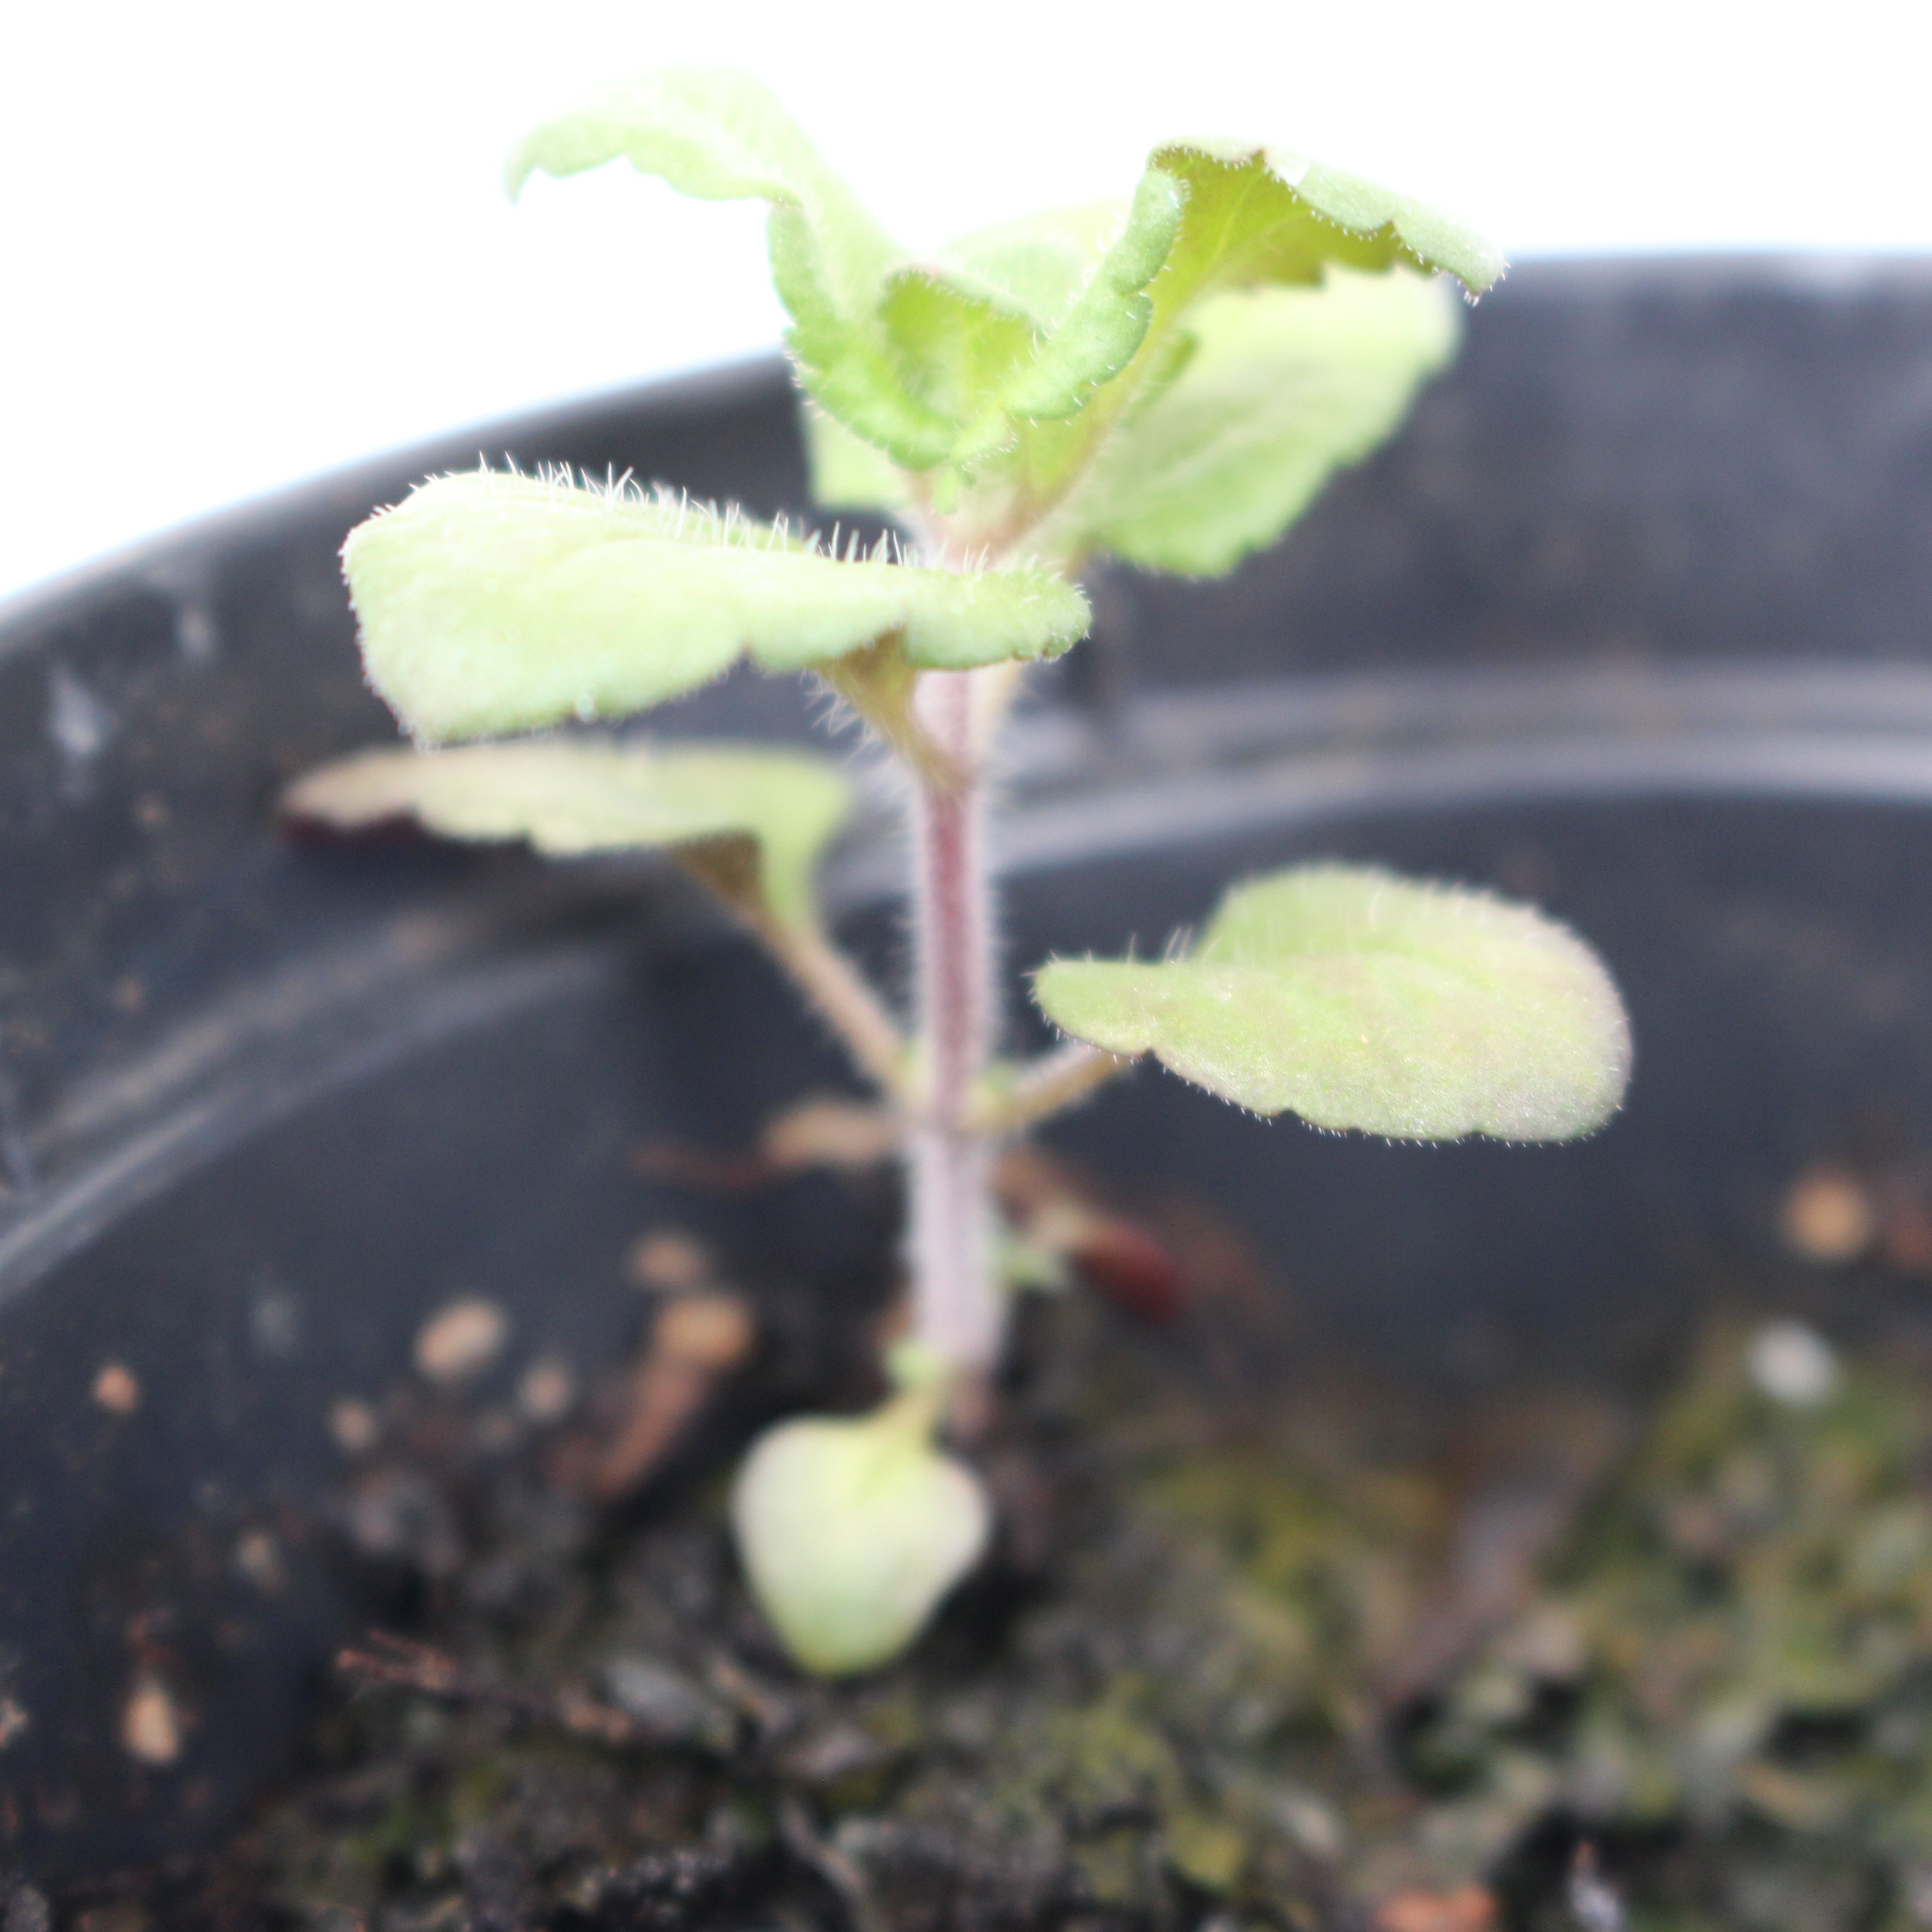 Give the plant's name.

Veronica persica
